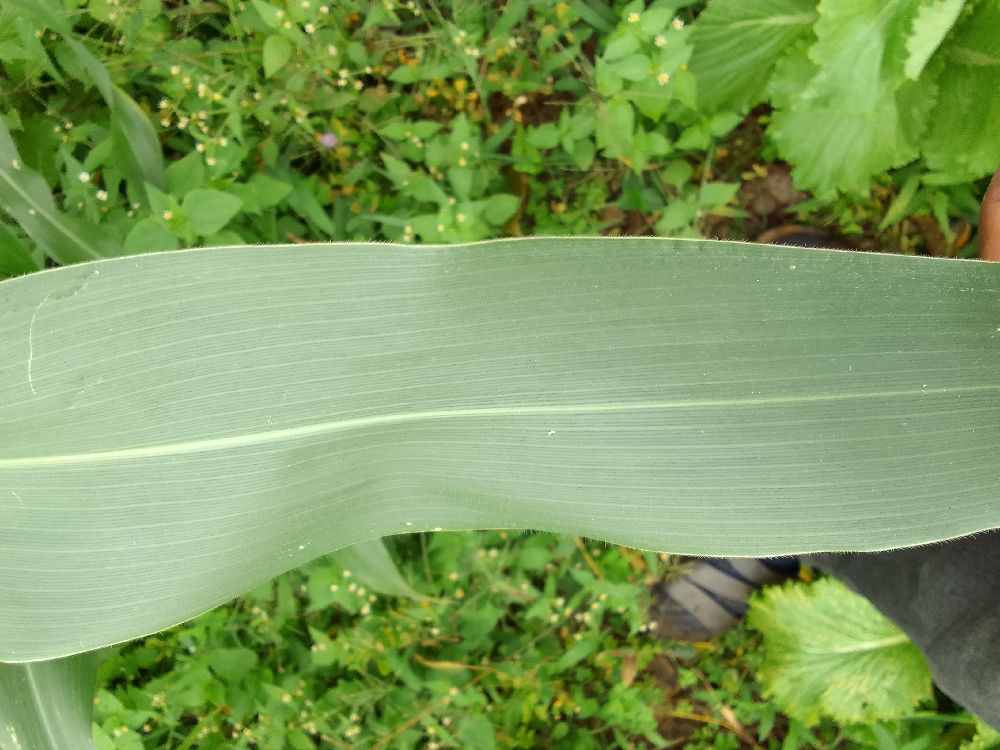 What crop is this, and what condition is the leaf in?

maize, healthy
